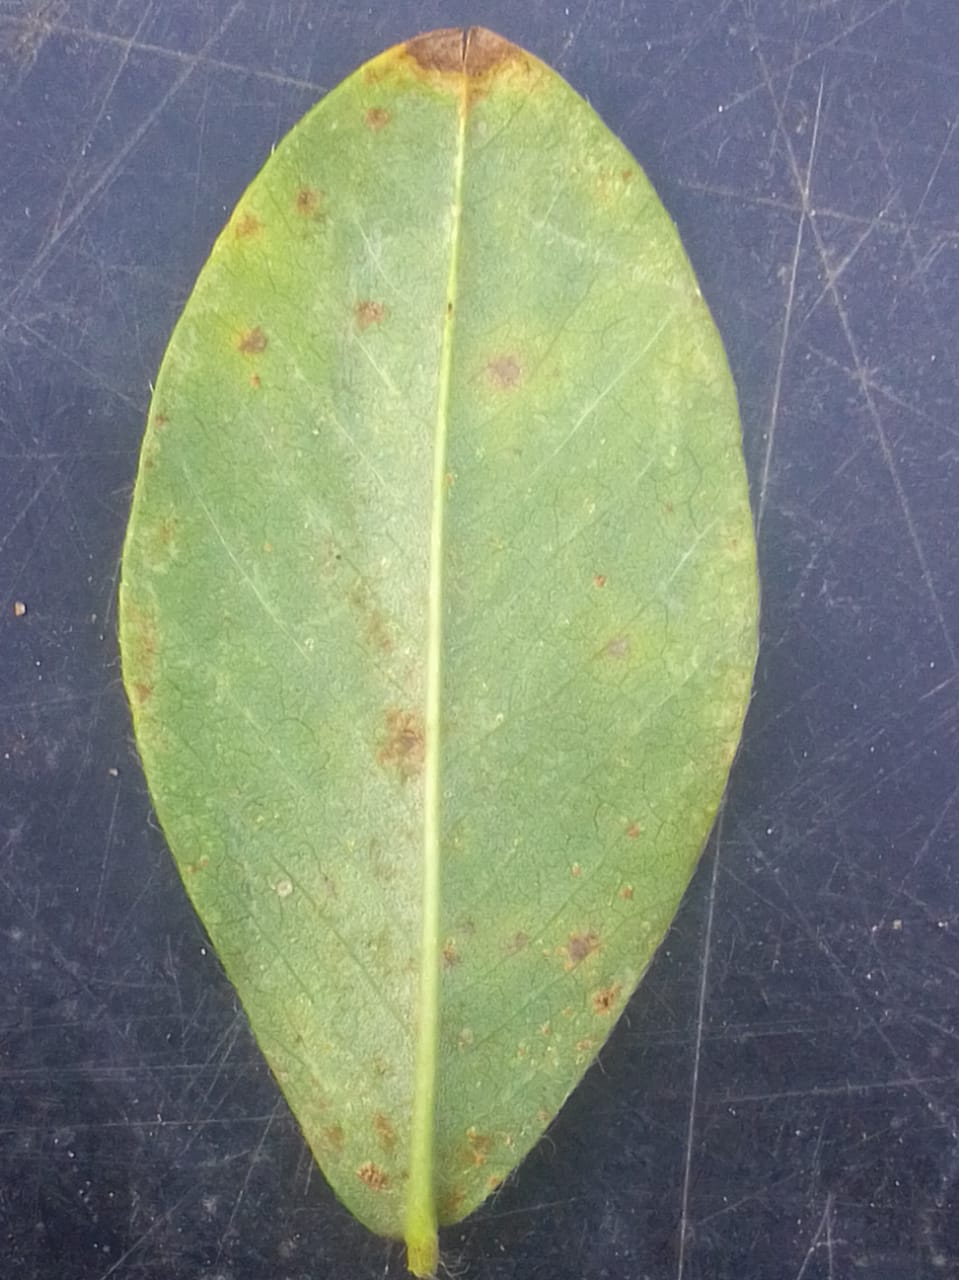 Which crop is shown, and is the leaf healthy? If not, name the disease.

peanut, passalora arachidicola
